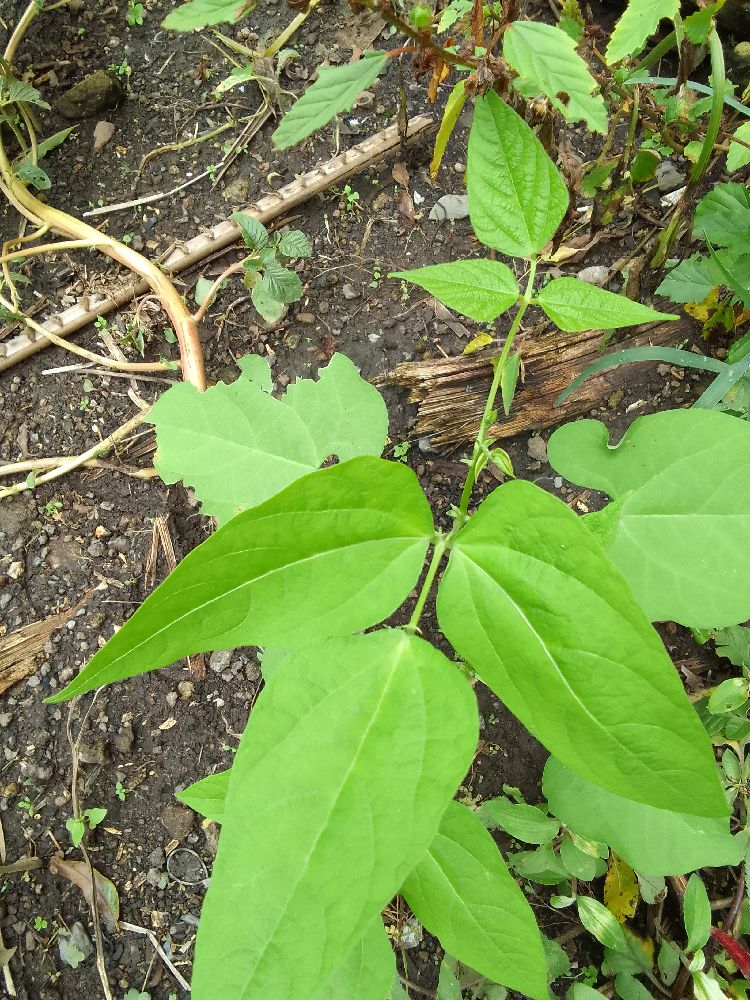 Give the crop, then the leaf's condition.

common bean, healthy
